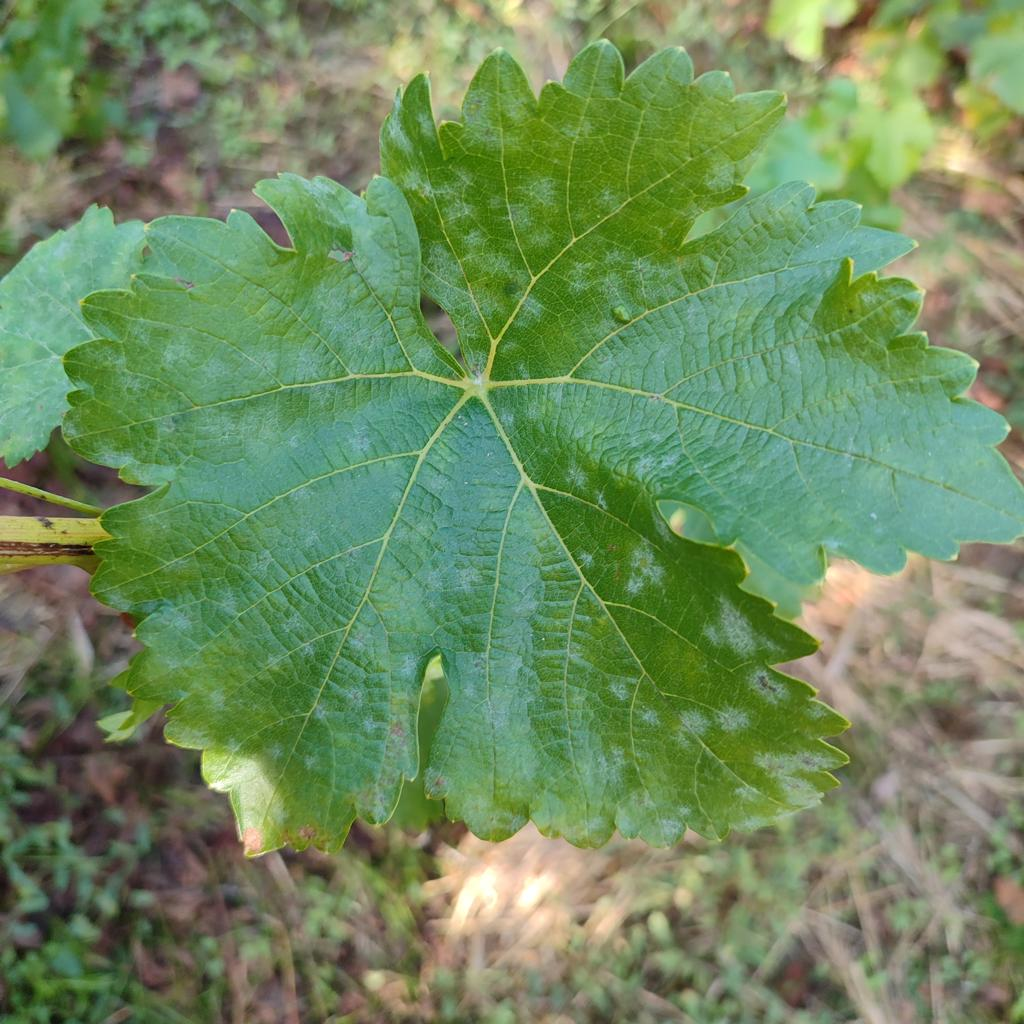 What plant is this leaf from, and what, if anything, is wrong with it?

grapevine, powdery mildew
